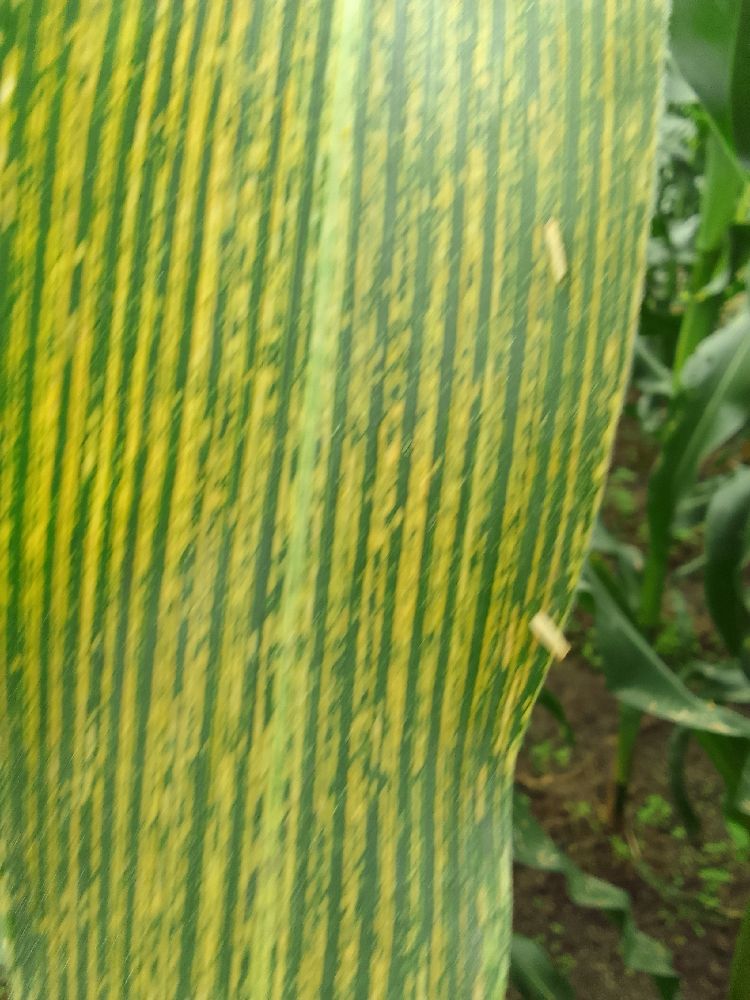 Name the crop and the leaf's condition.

maize, maize streak virus
